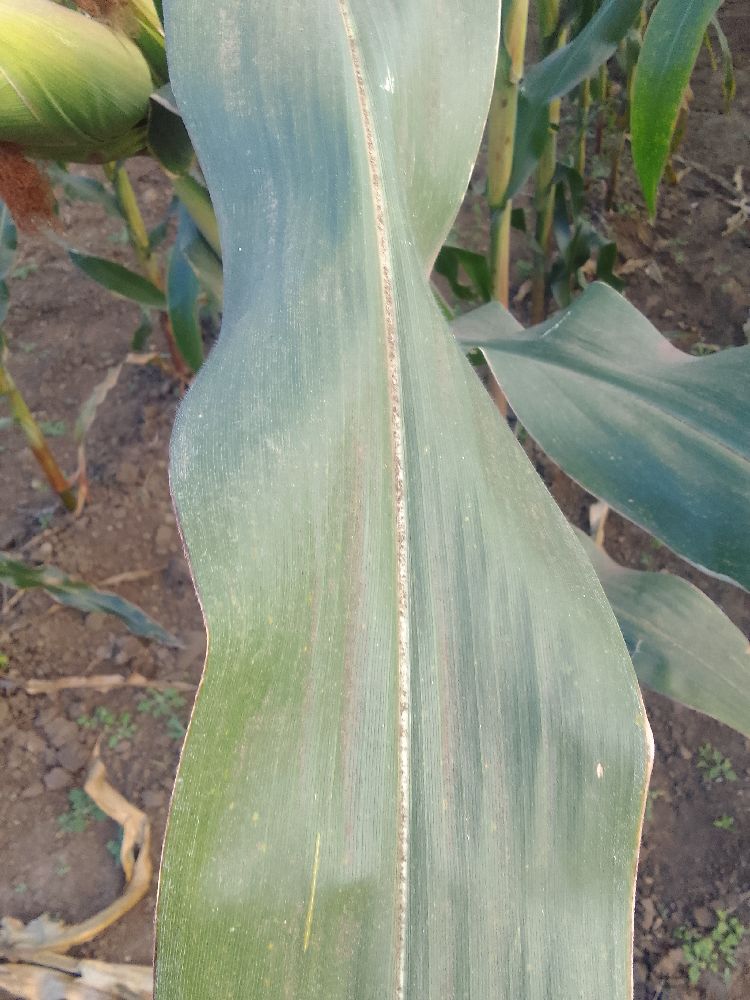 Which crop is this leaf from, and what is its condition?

maize, healthy
